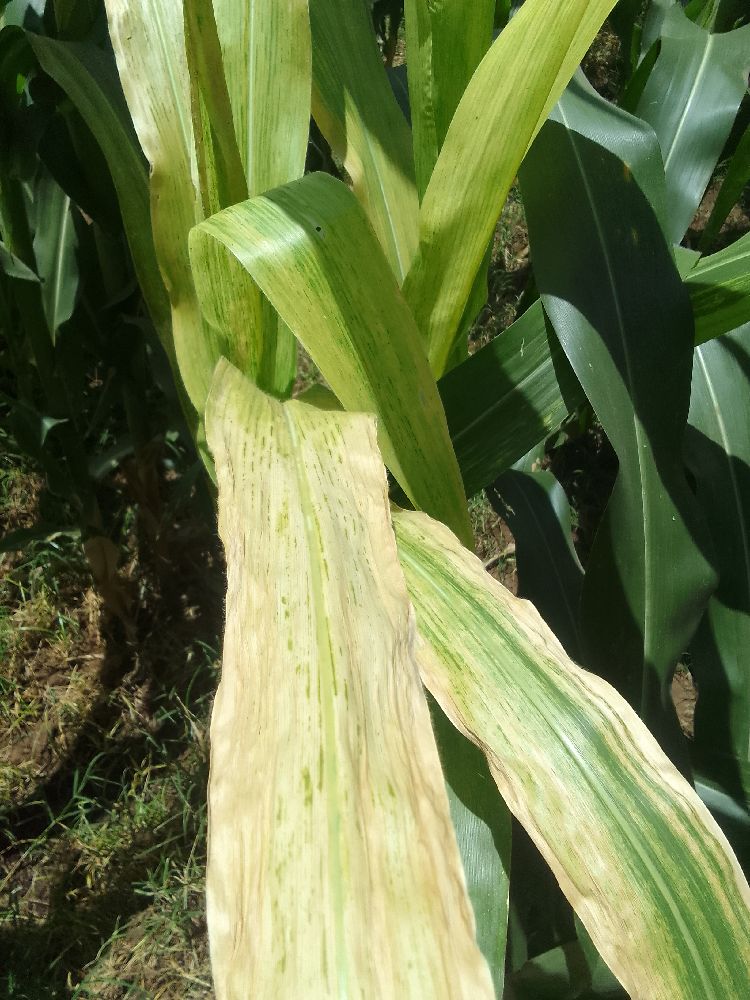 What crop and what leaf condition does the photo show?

maize, maize lethal necrosis
